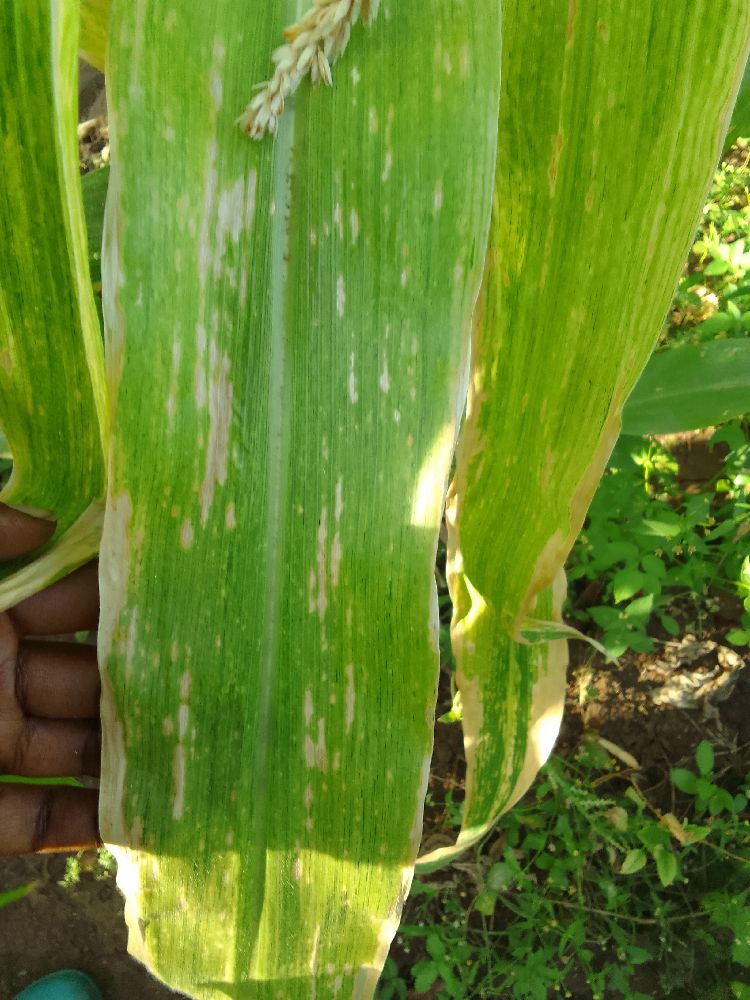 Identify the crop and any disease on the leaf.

maize, maize lethal necrosis
